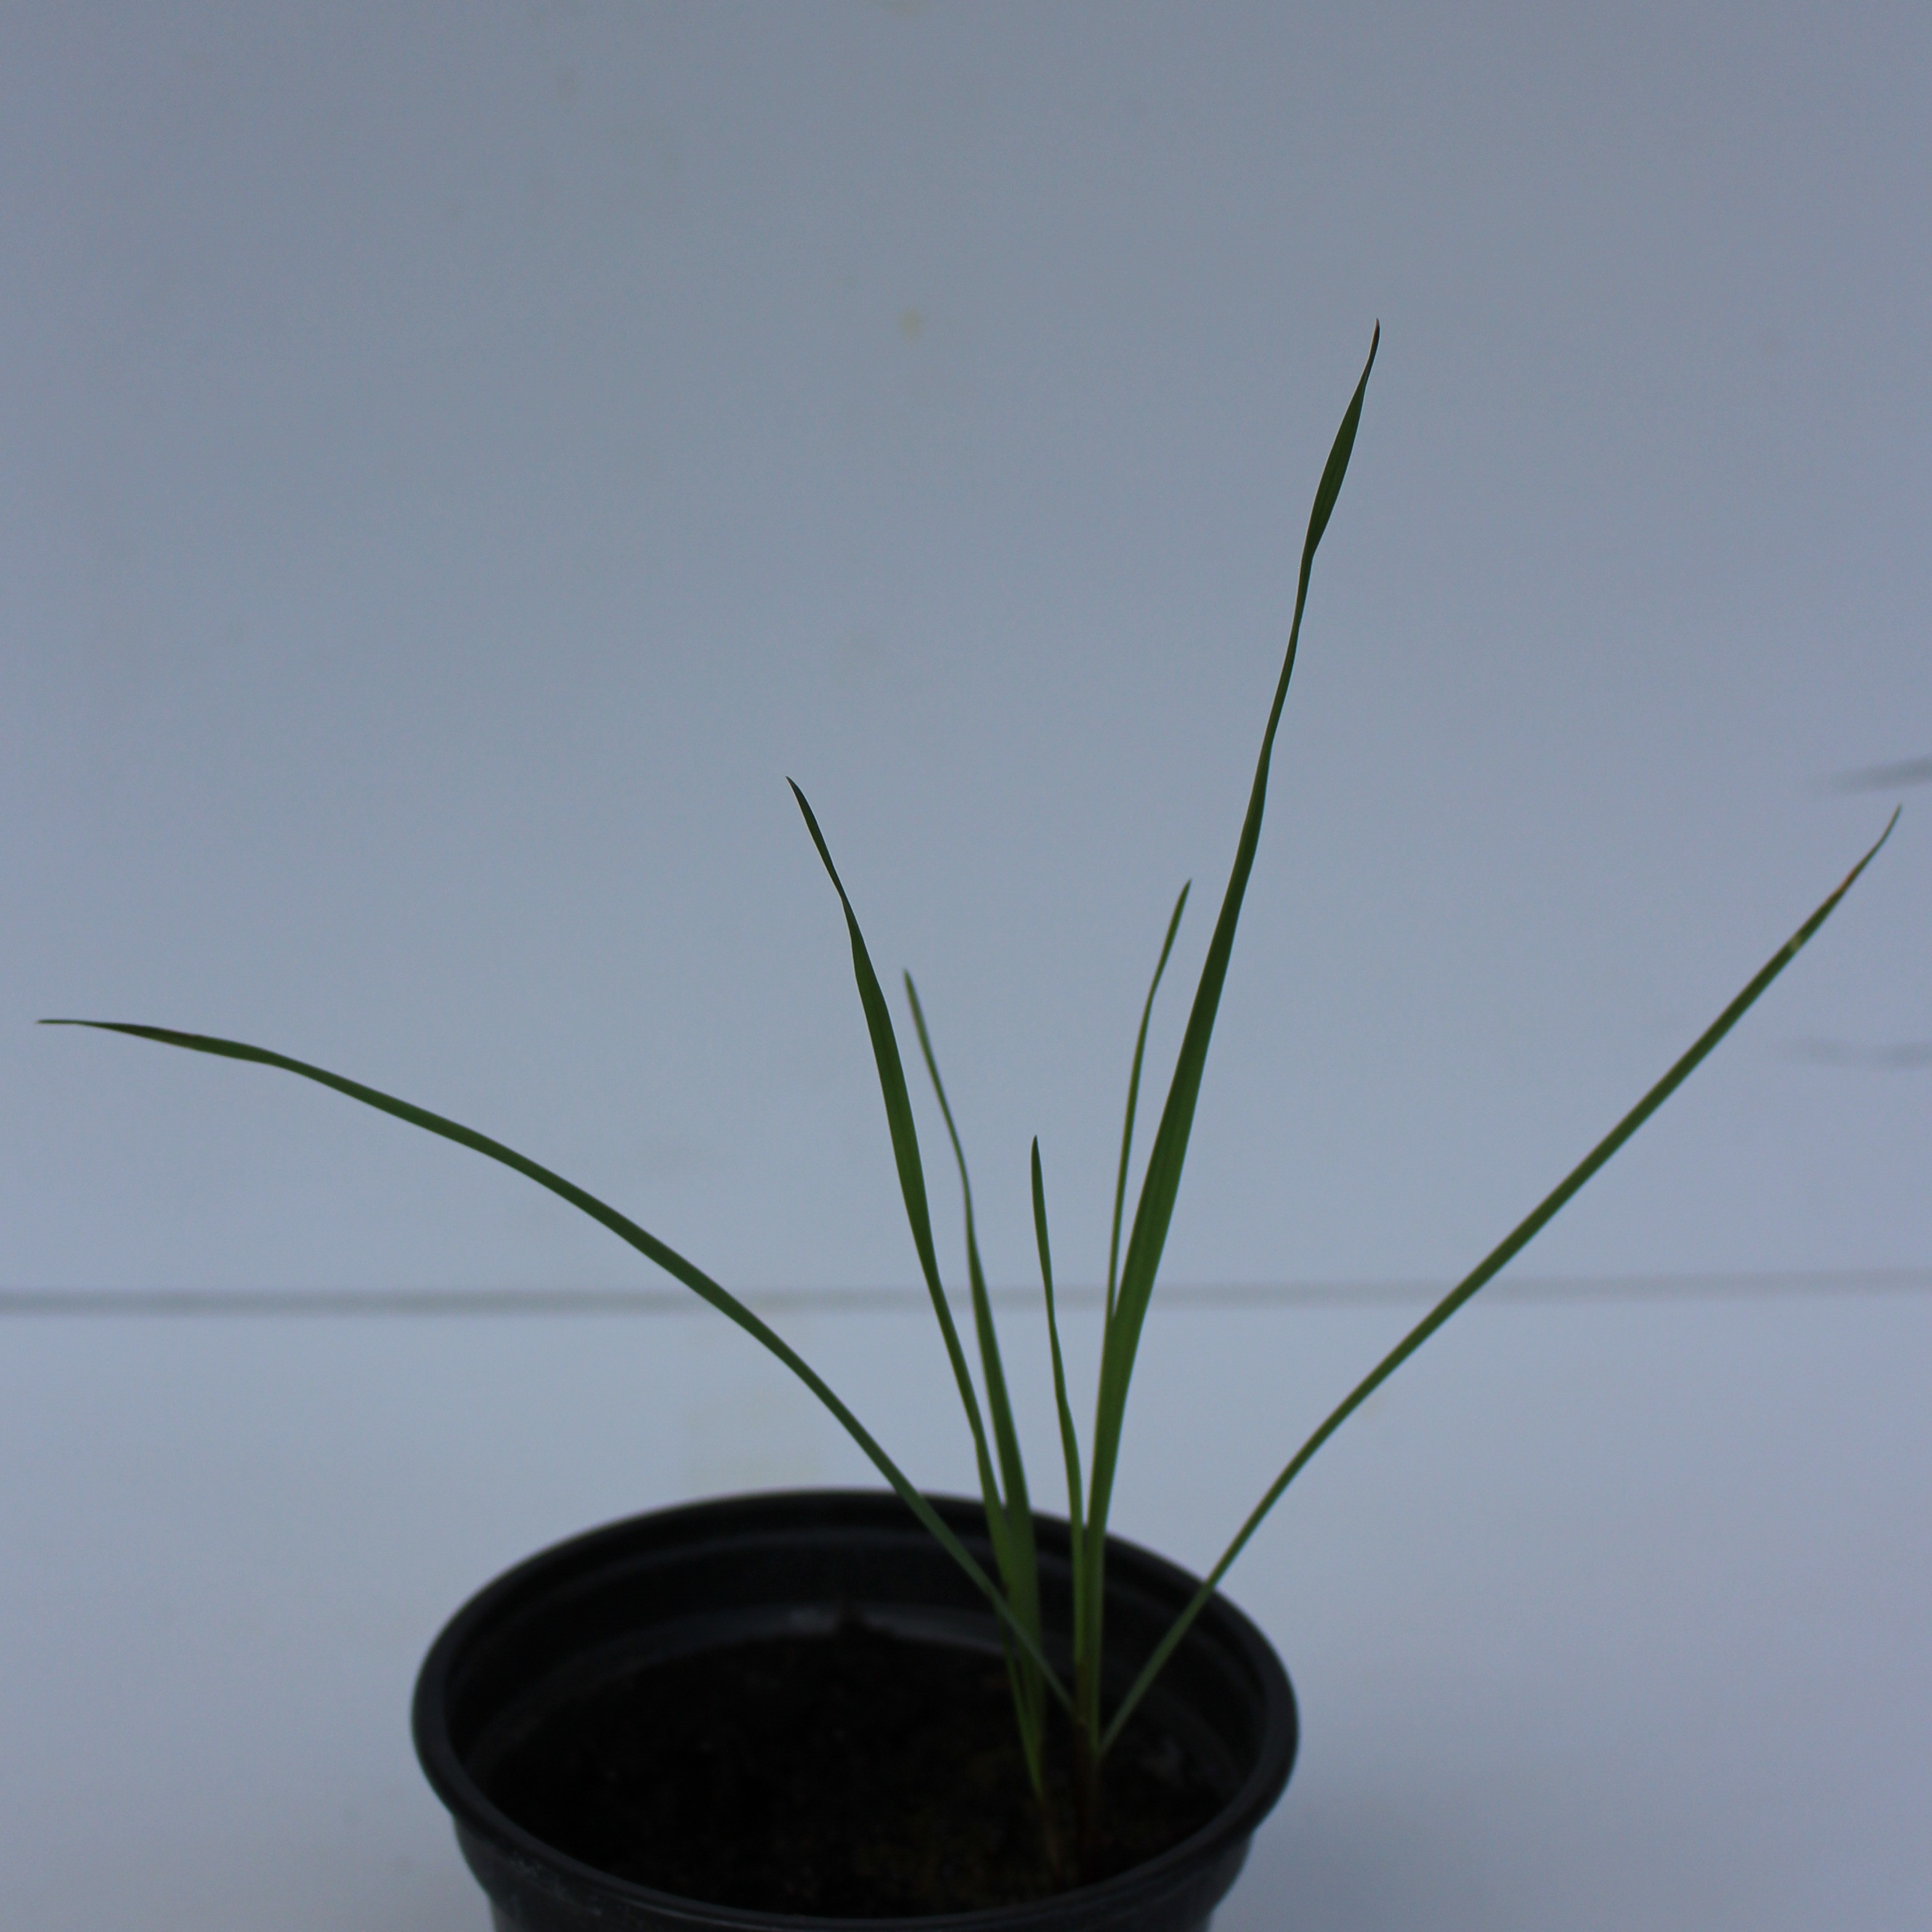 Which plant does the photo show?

Lolium multiflorum
